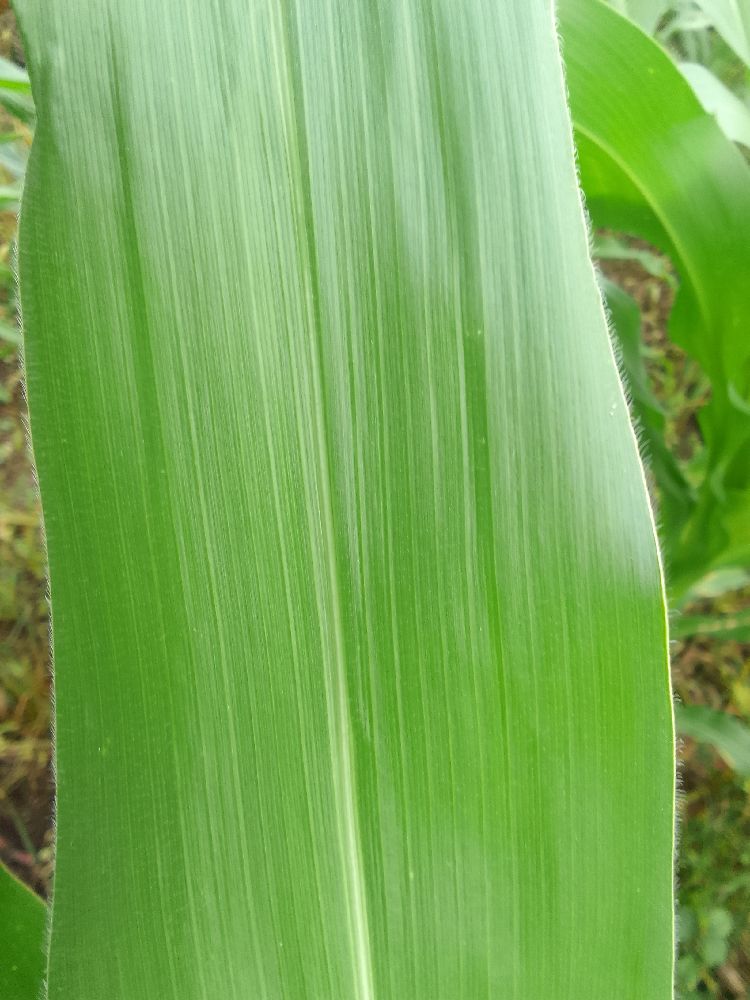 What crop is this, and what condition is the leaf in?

maize, healthy
